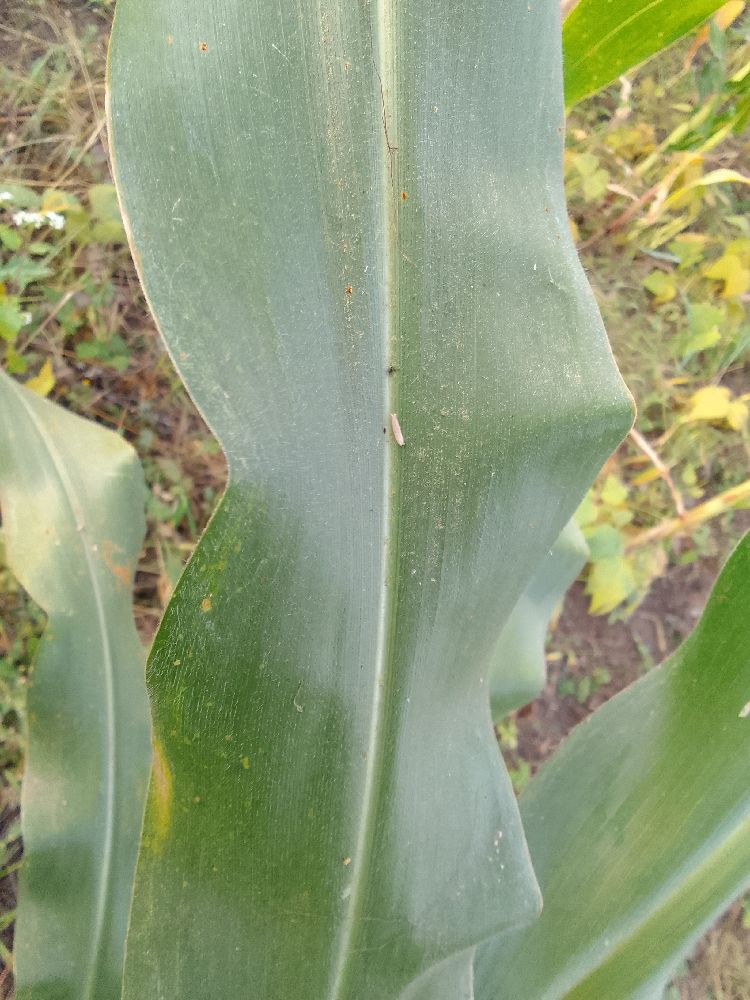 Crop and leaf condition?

maize, healthy
